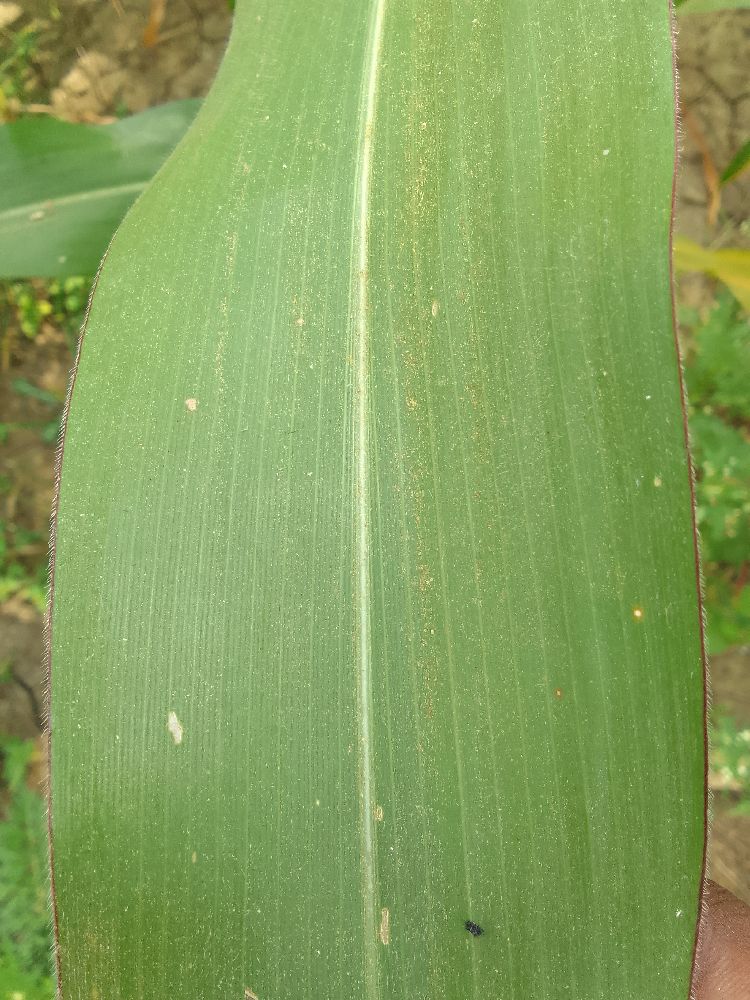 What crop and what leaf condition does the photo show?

maize, healthy
